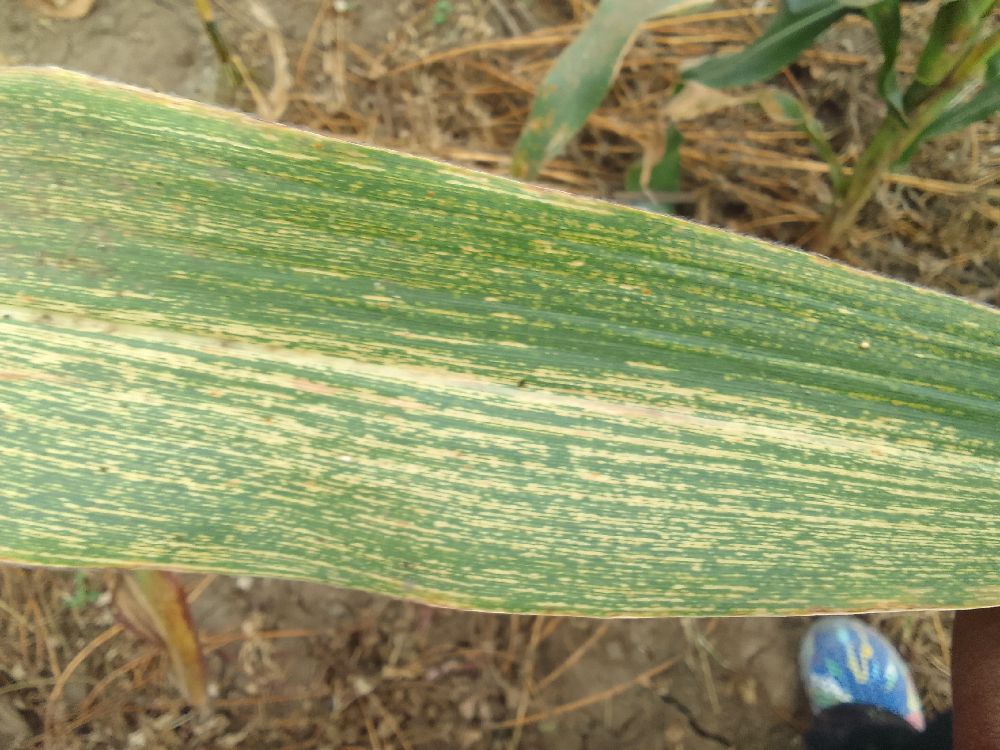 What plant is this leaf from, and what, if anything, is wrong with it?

maize, maize streak virus
